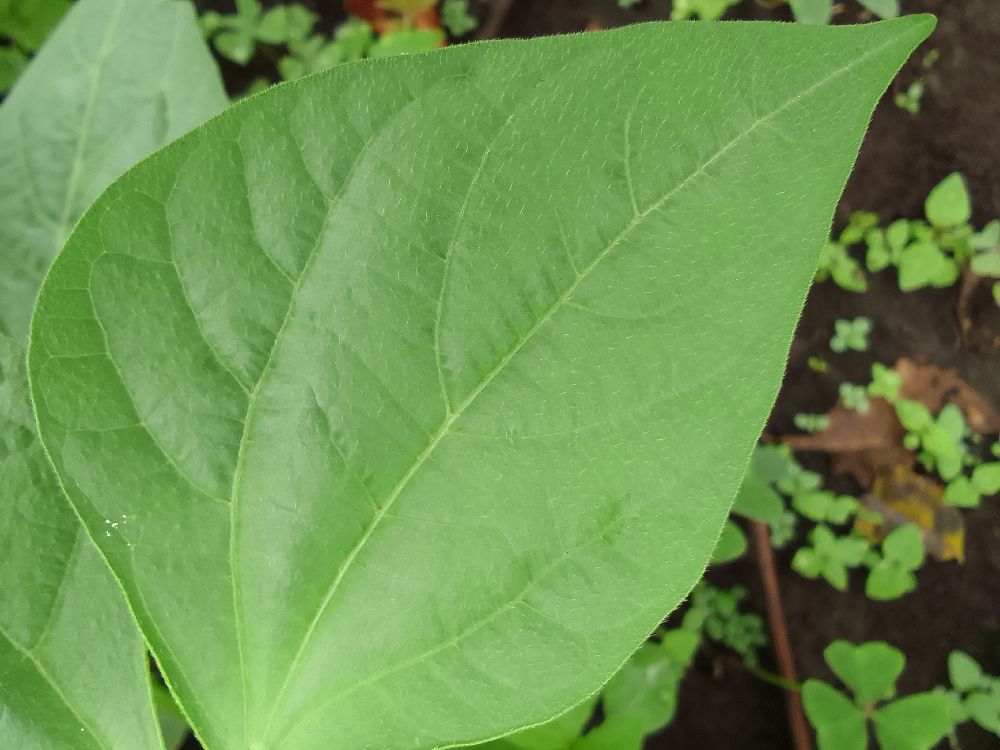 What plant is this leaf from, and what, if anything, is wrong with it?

common bean, healthy
